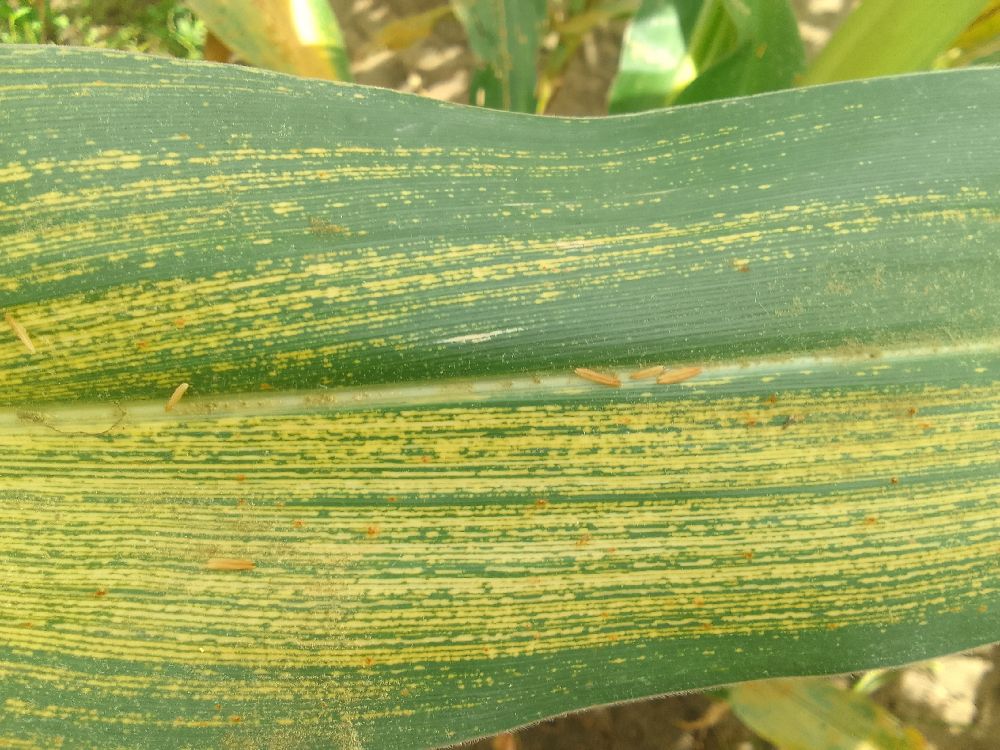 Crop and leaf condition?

maize, maize streak virus
